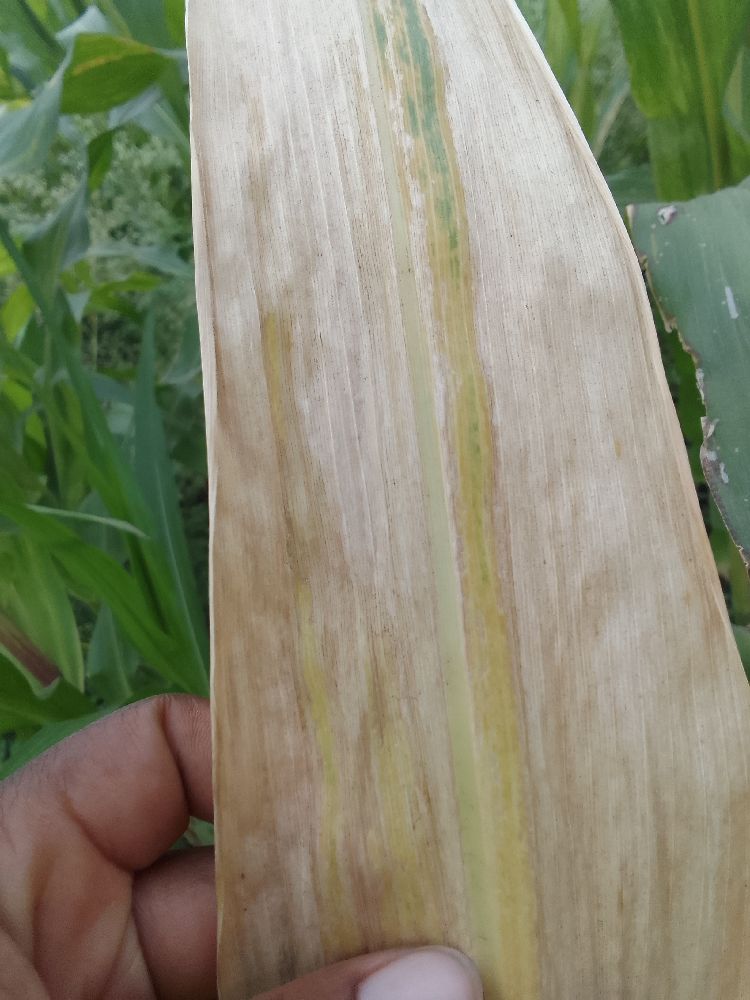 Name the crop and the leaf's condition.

maize, maize lethal necrosis
